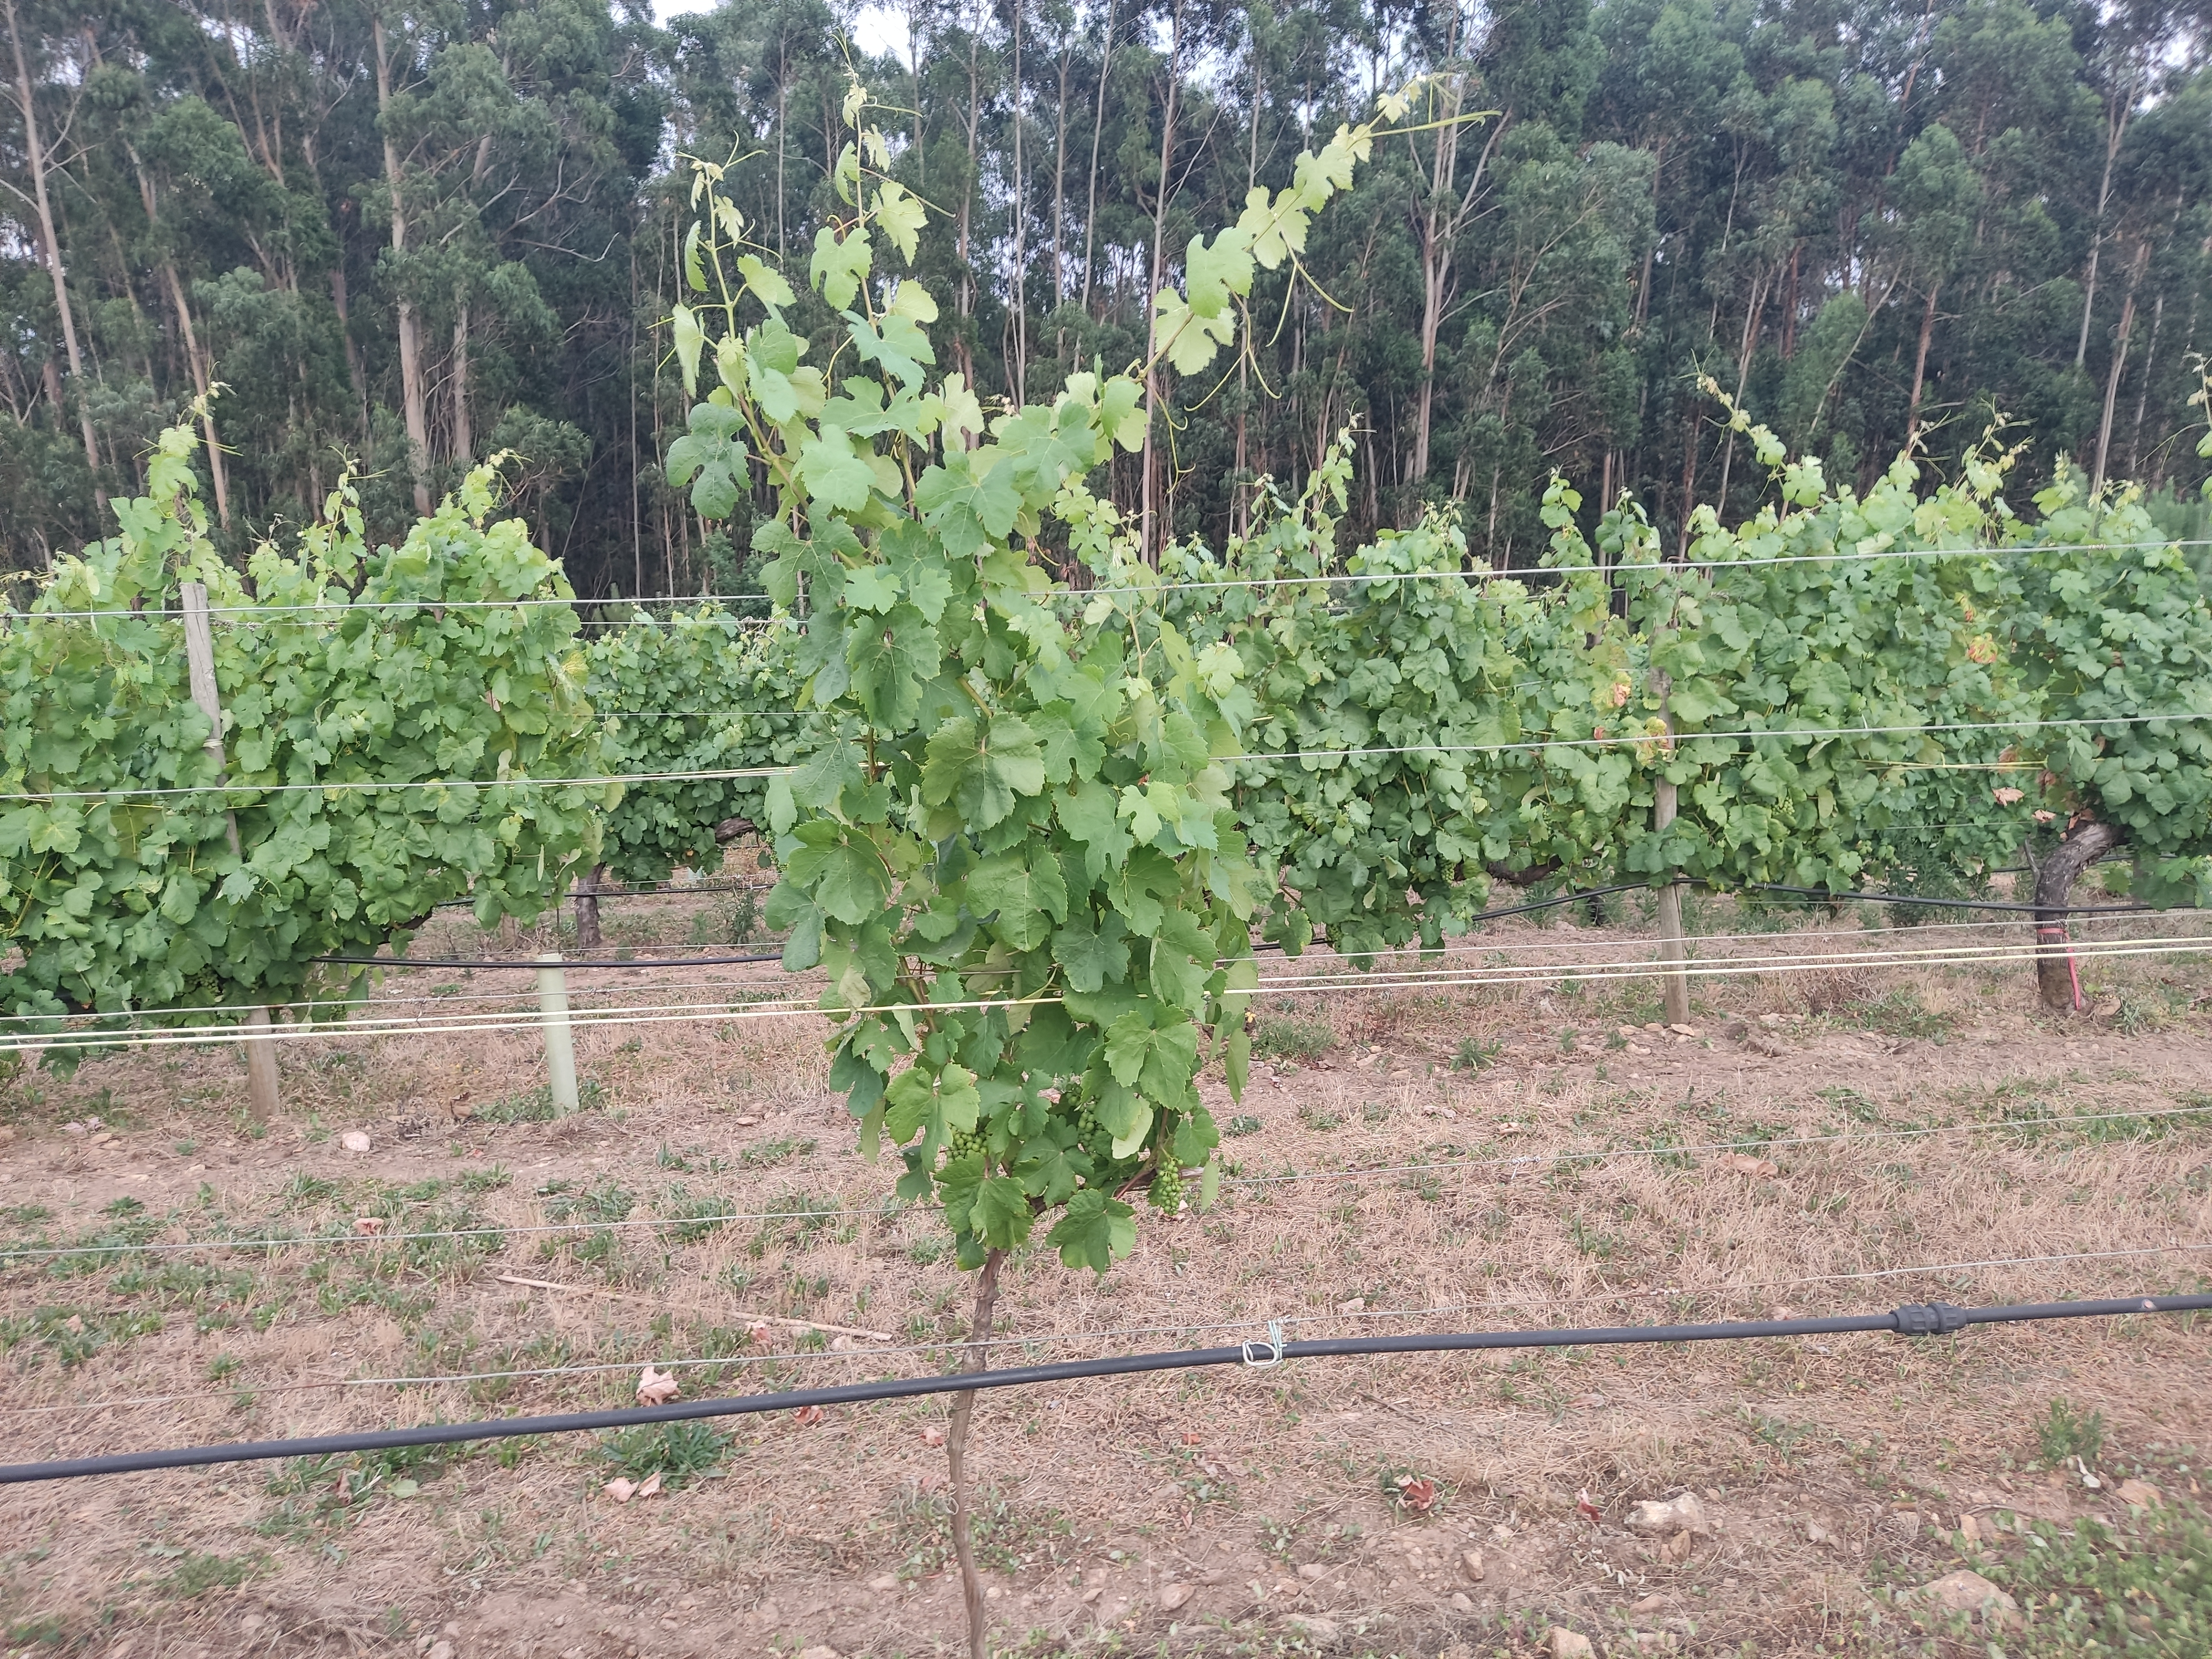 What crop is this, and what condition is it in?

grapevine, not affected by esca disease
